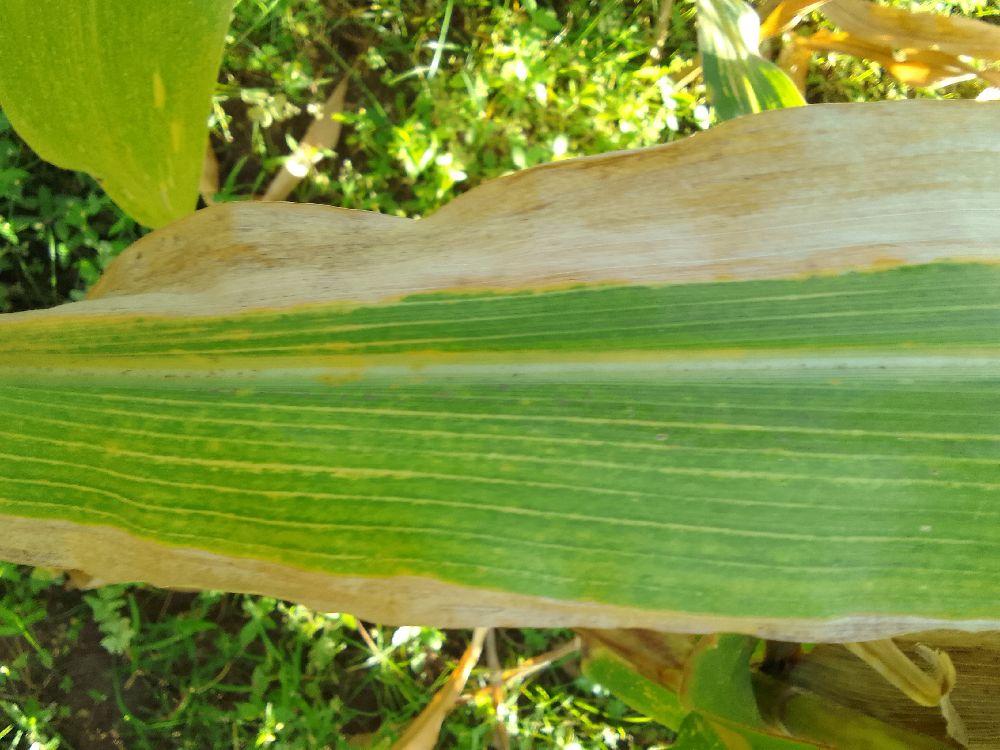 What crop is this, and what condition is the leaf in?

maize, maize lethal necrosis
